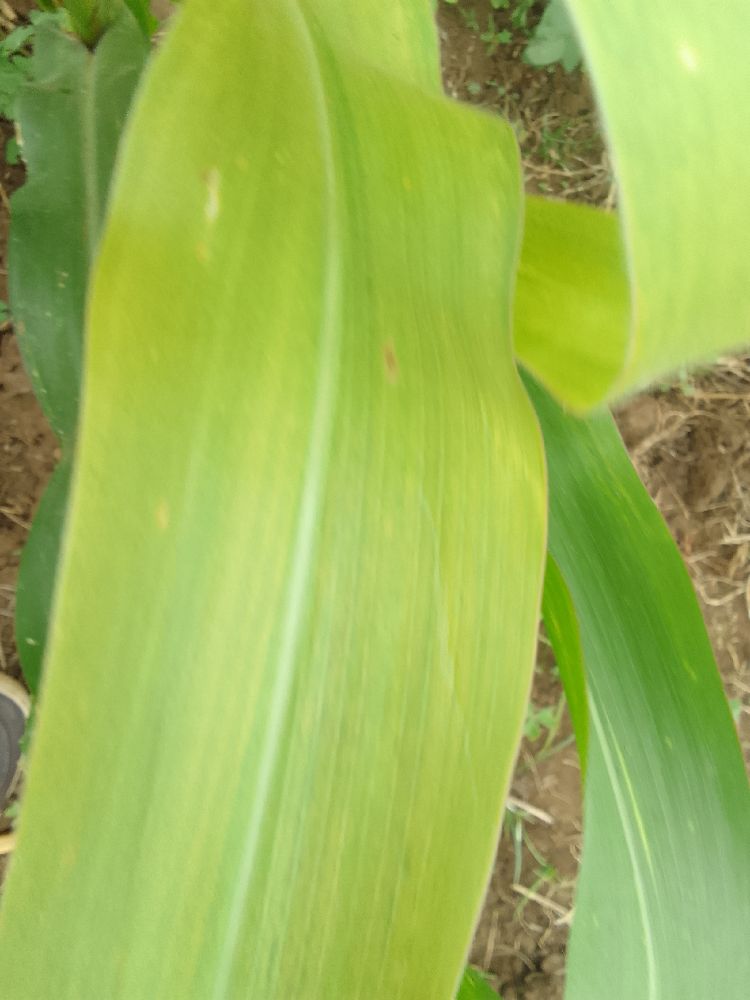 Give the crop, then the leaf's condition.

maize, maize lethal necrosis
